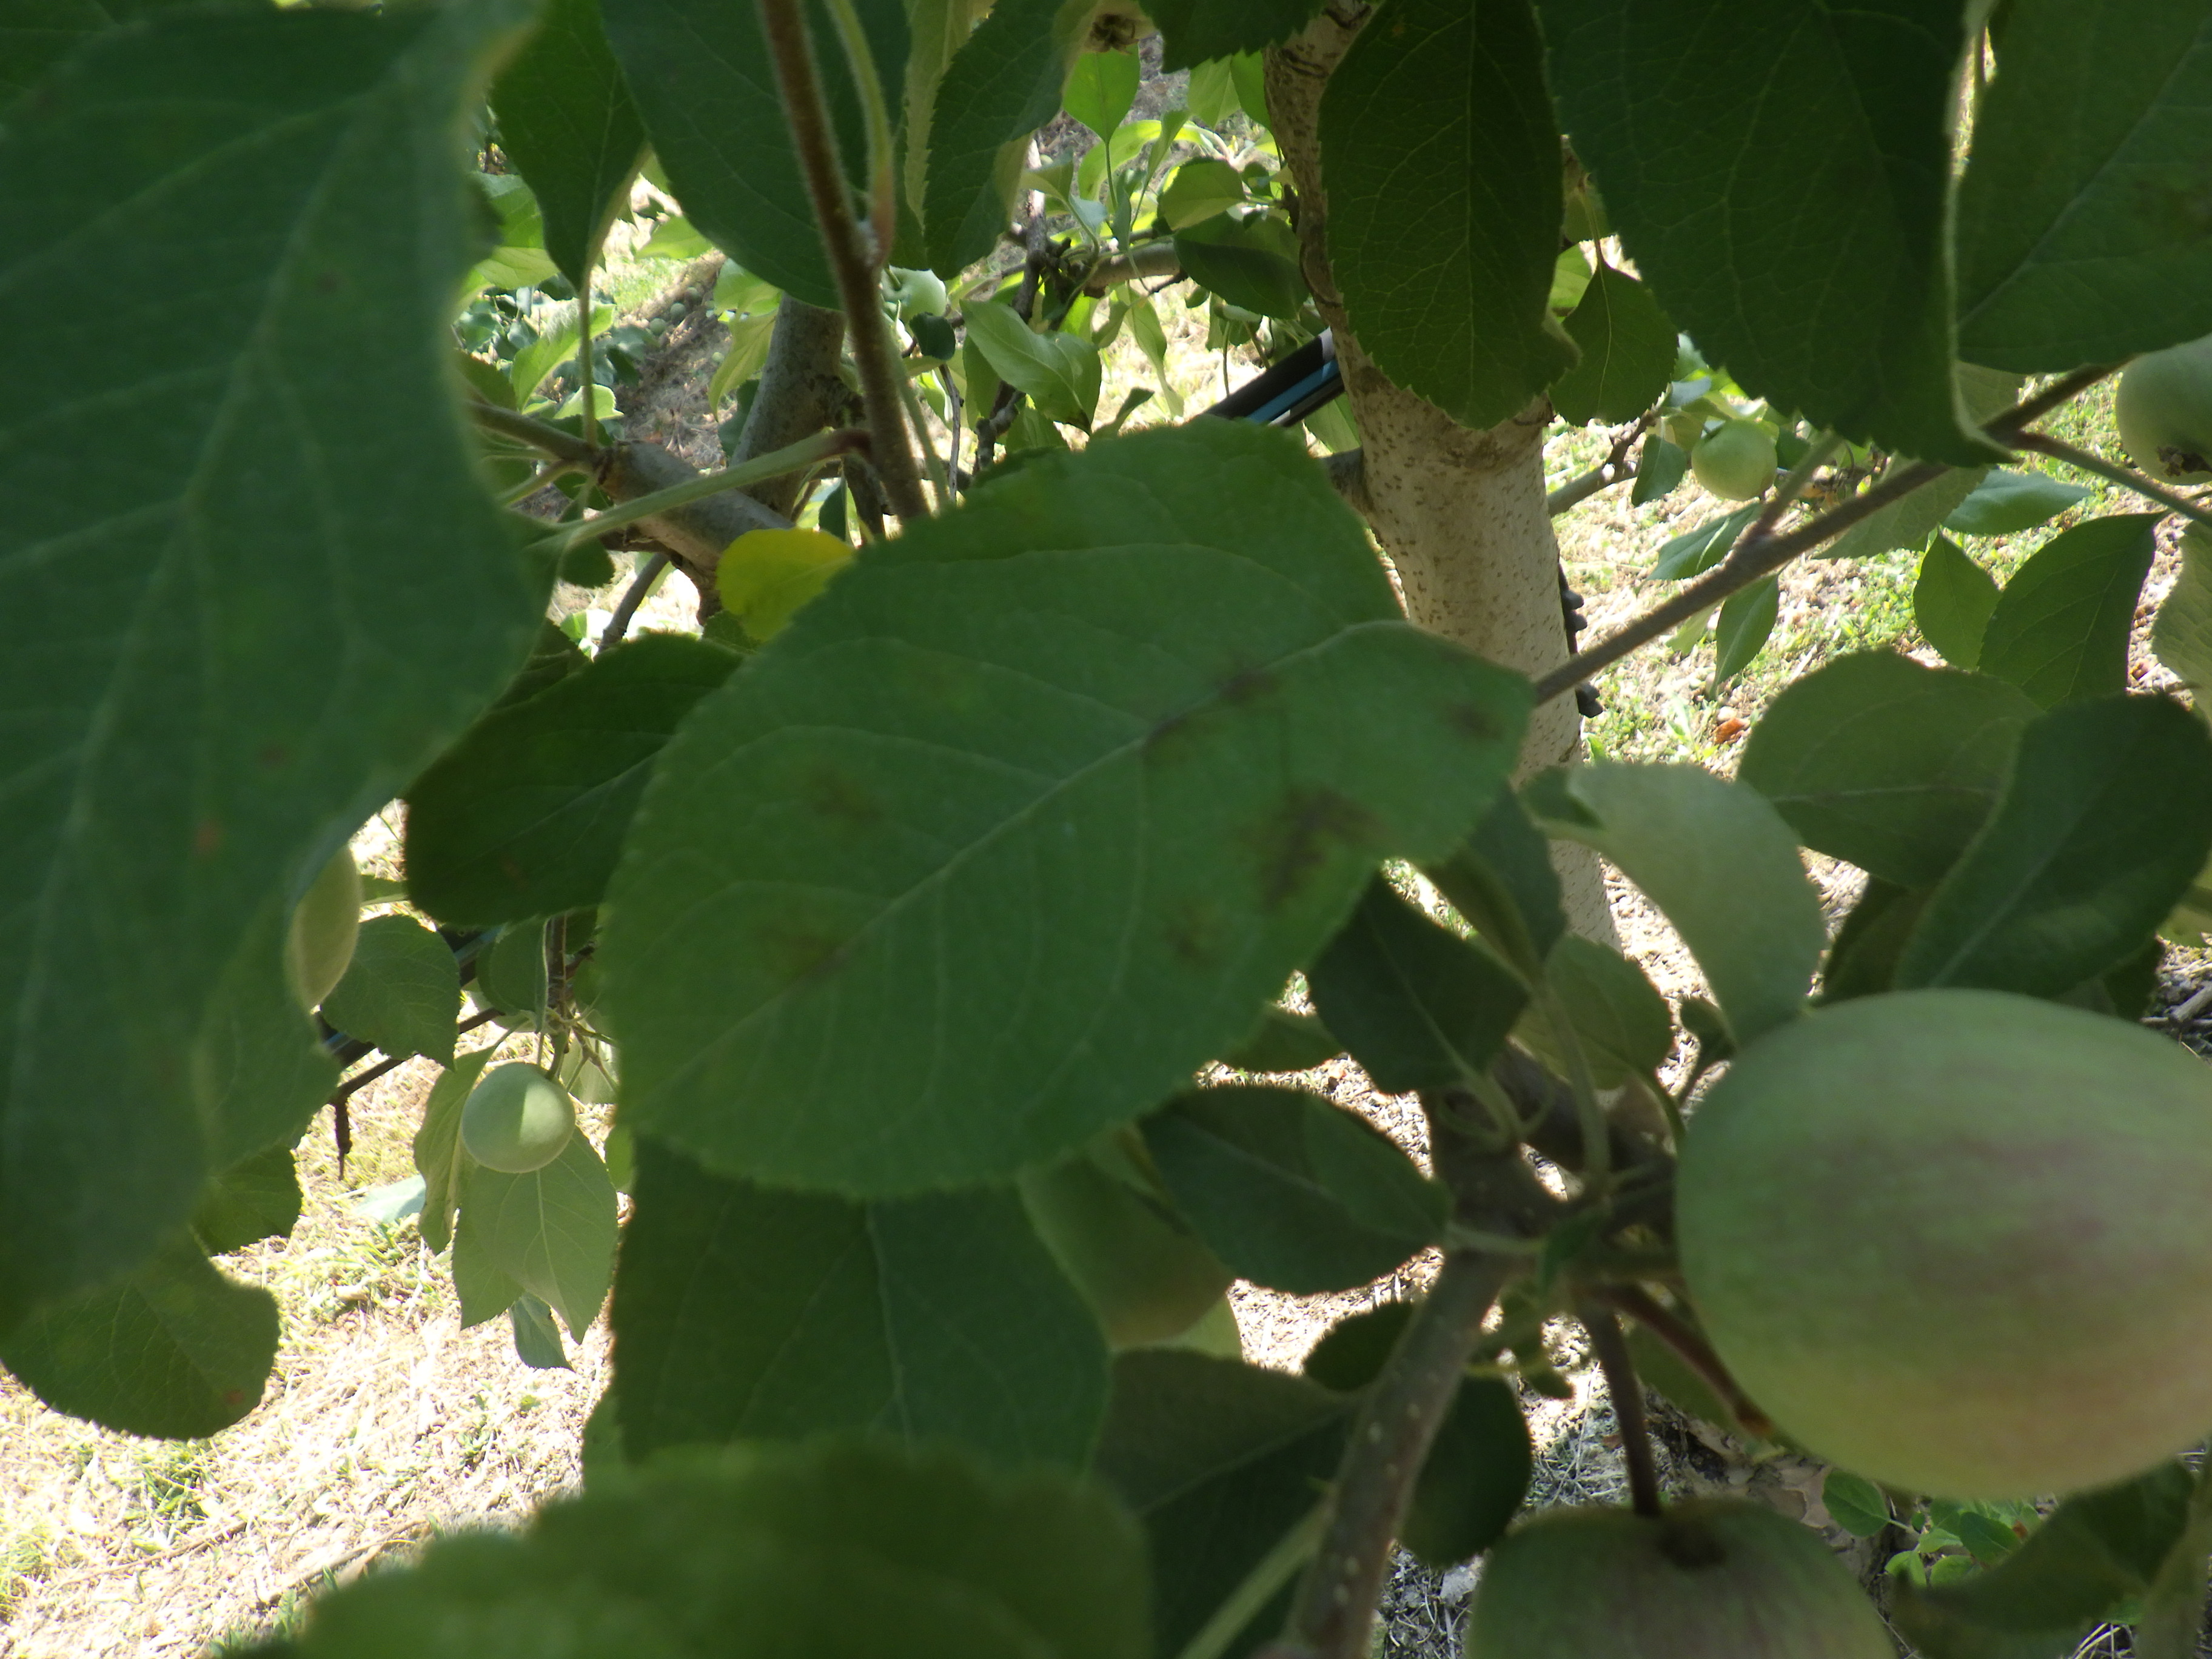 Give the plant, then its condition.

apple, scab
